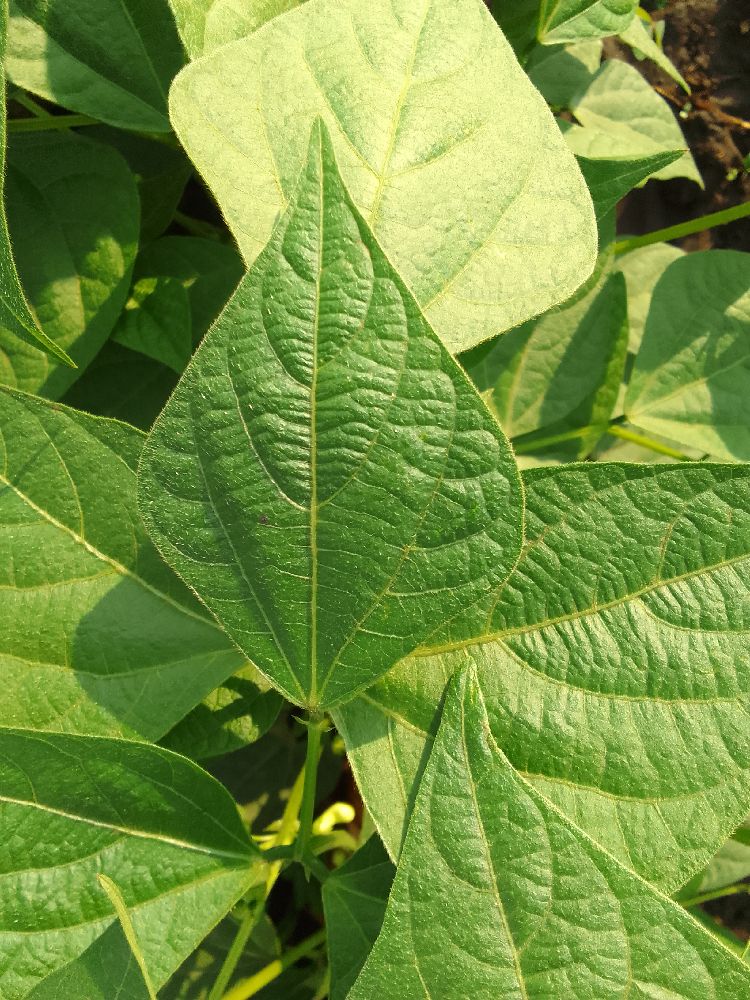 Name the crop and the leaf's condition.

common bean, healthy
